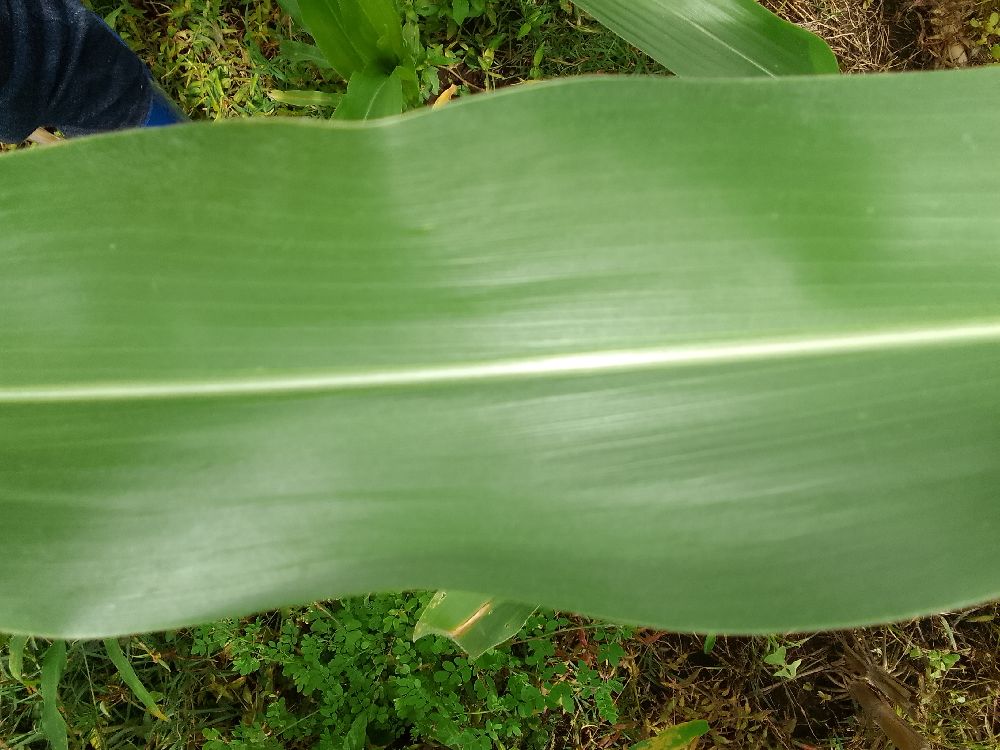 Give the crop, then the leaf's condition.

maize, healthy
